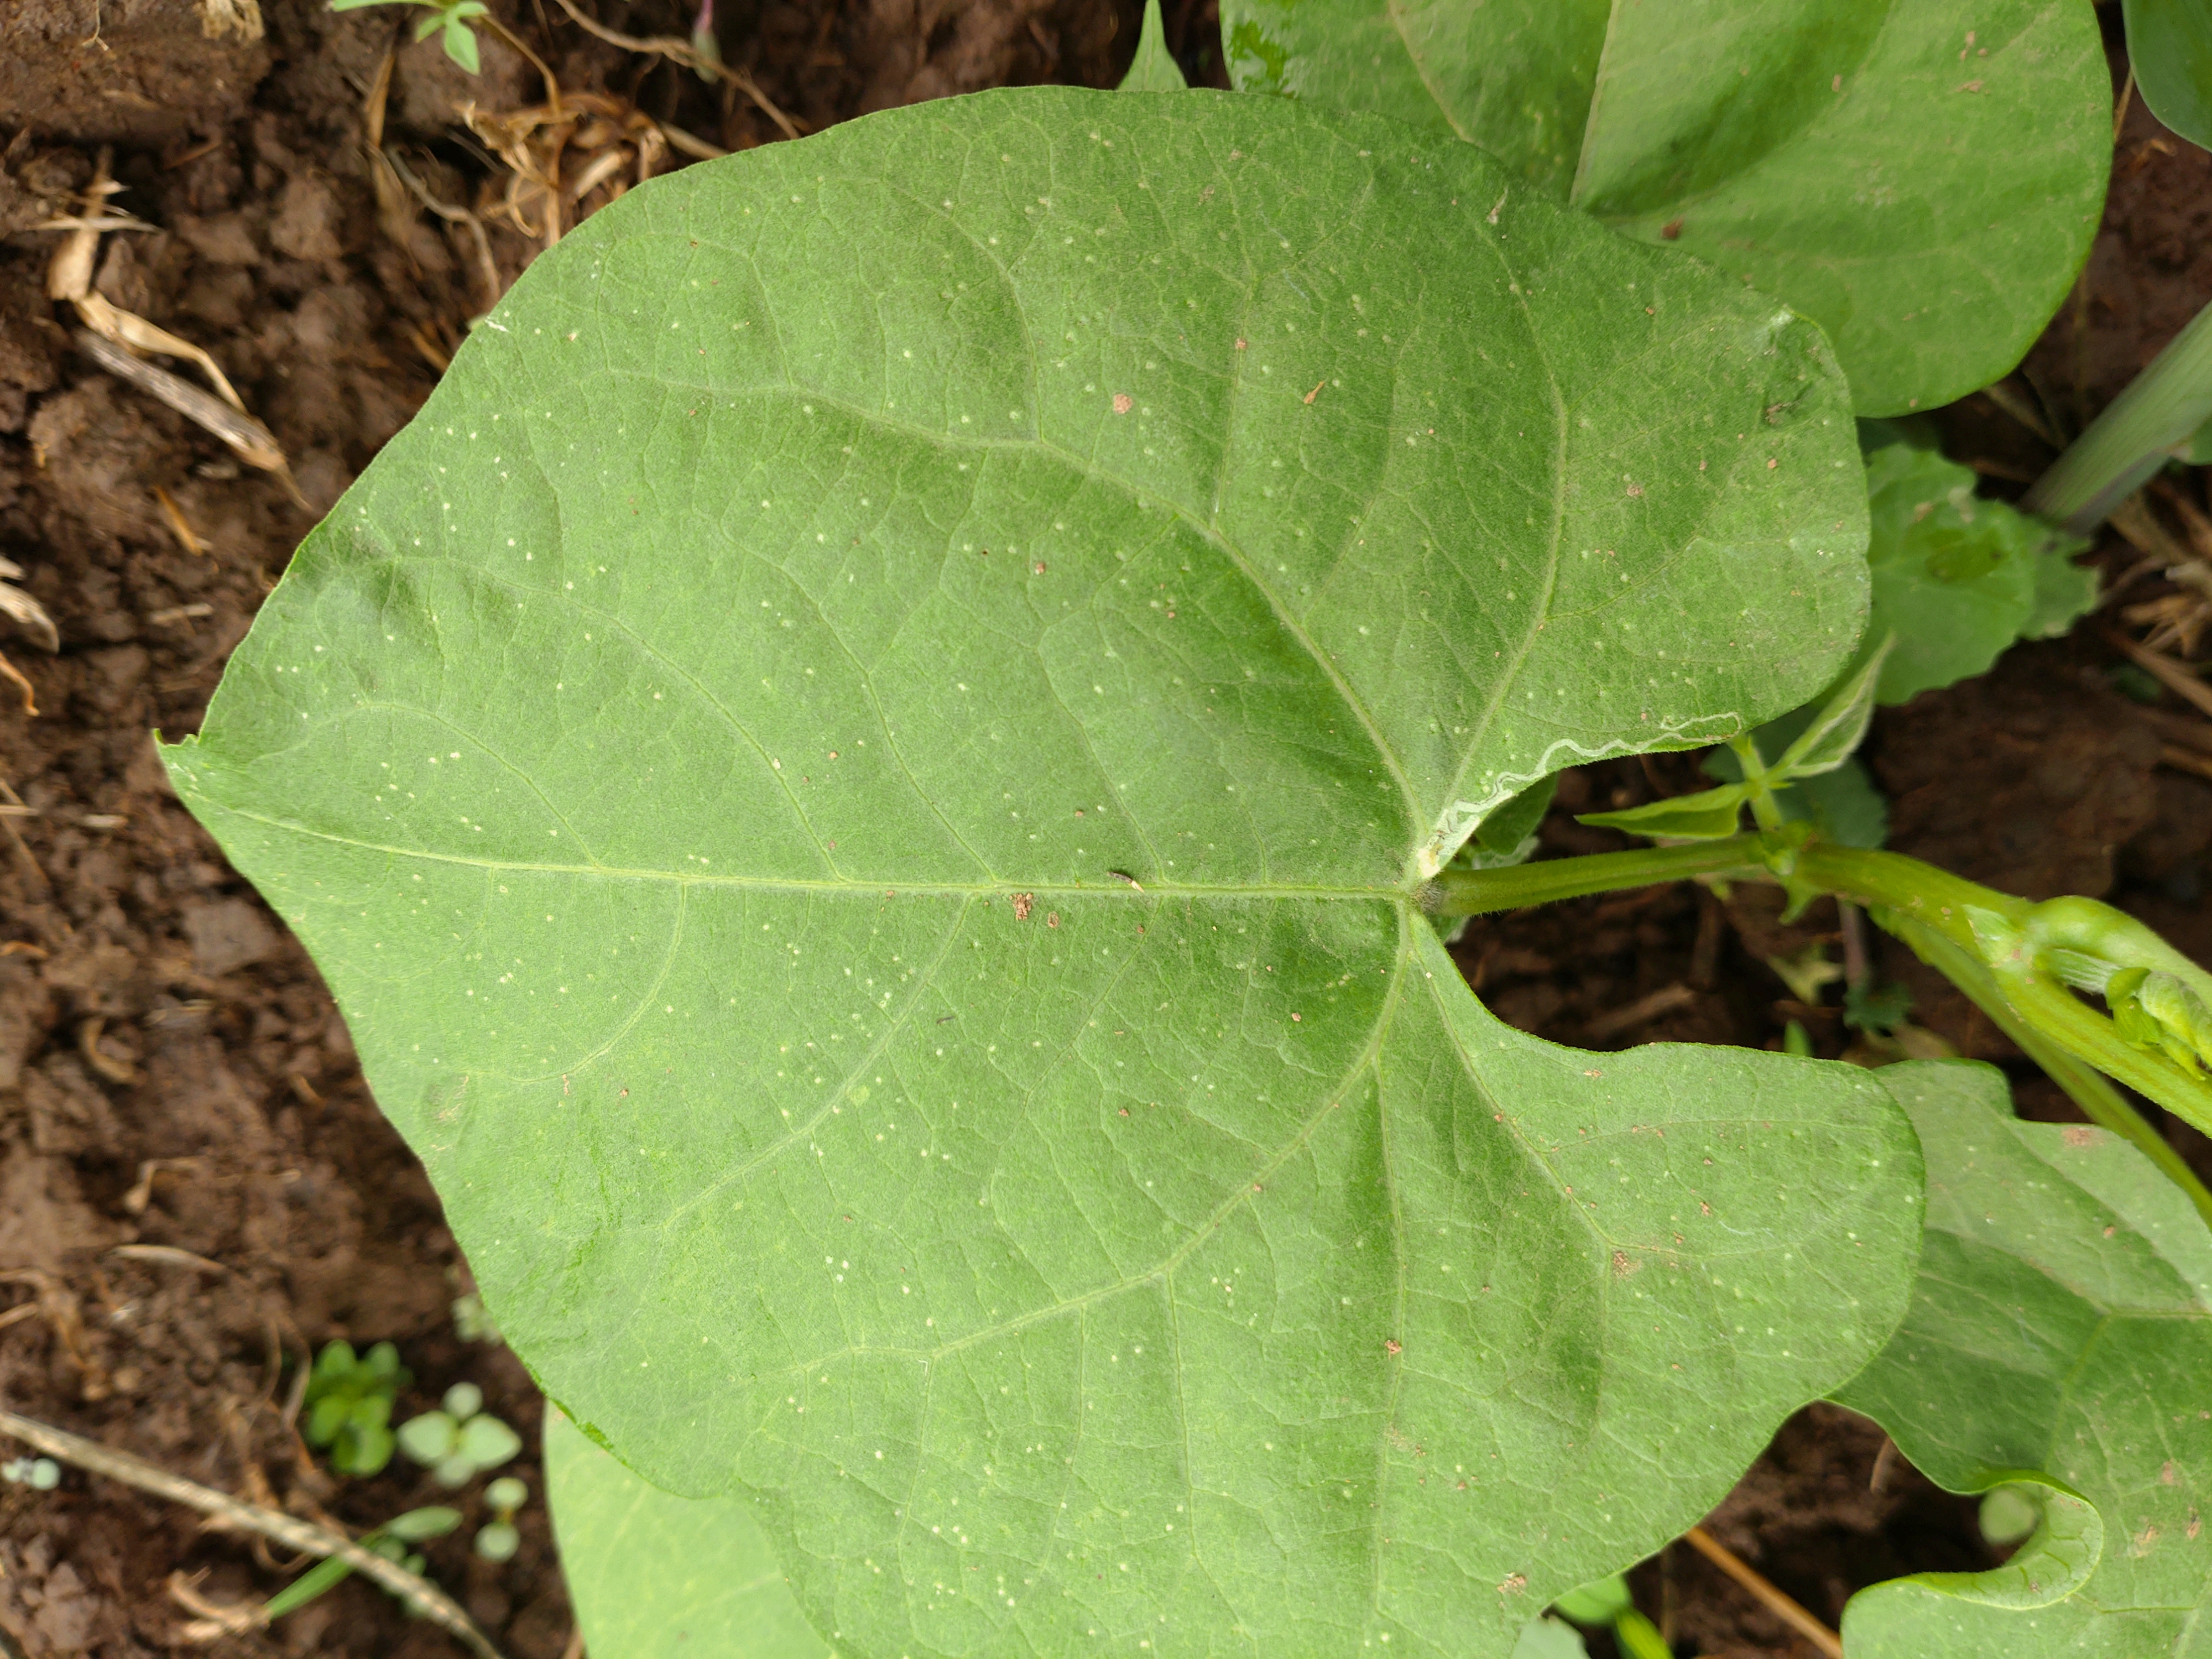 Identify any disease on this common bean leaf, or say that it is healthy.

healthy
